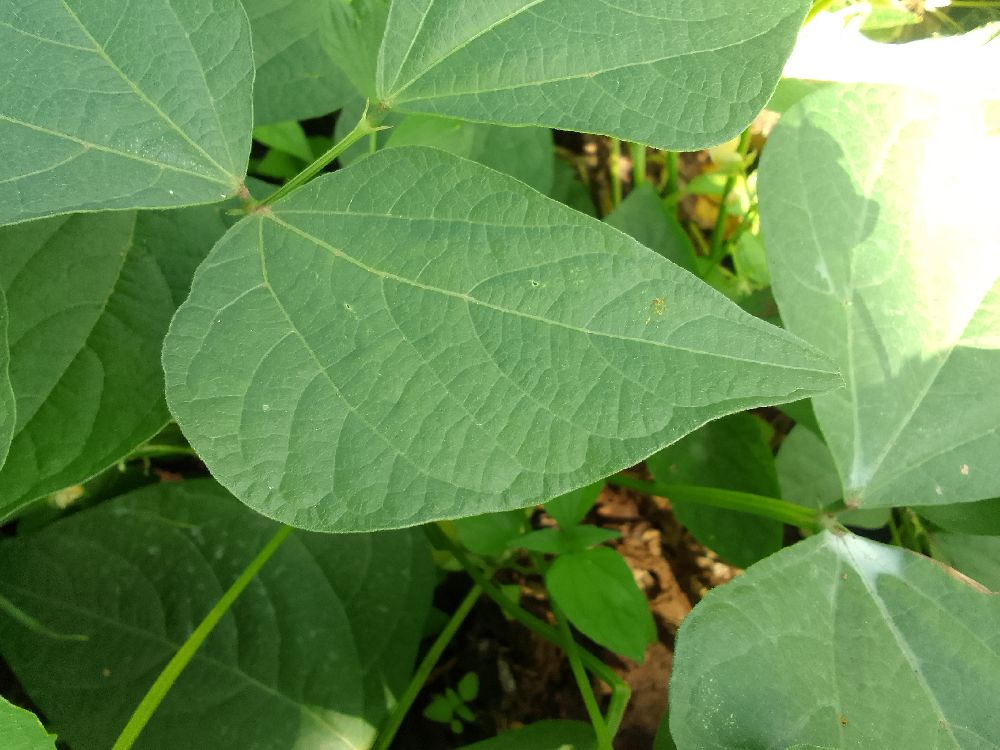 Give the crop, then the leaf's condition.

common bean, healthy
